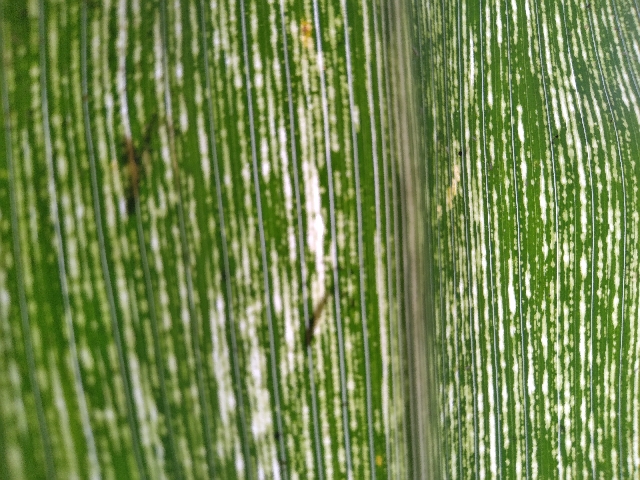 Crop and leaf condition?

maize, maize streak virus
